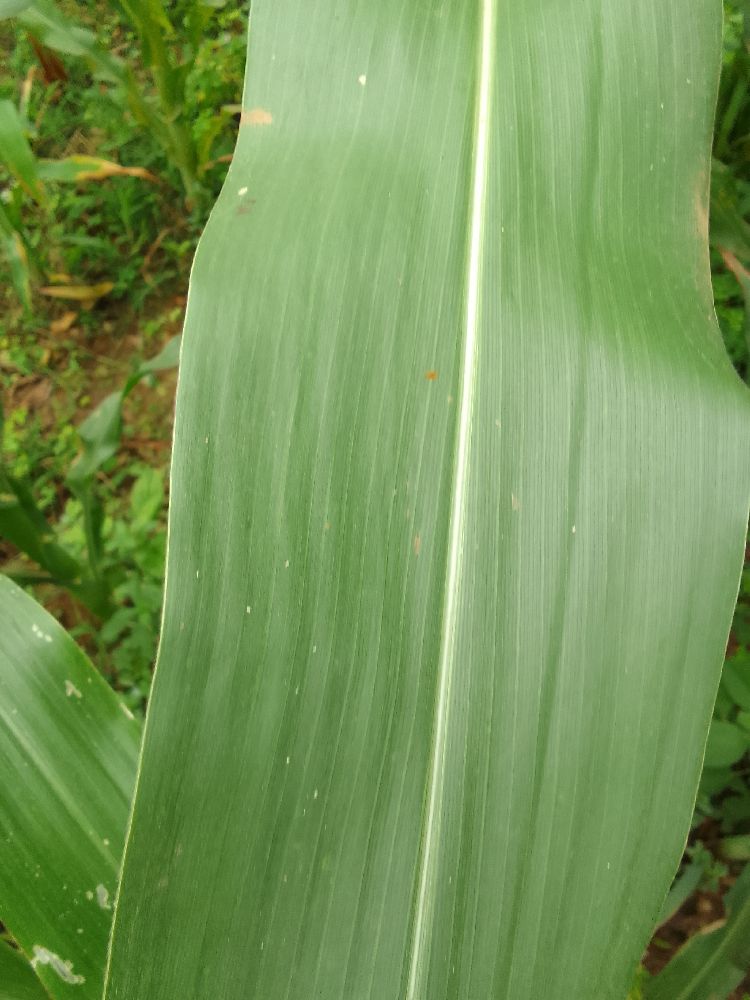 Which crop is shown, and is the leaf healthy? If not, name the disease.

maize, healthy
